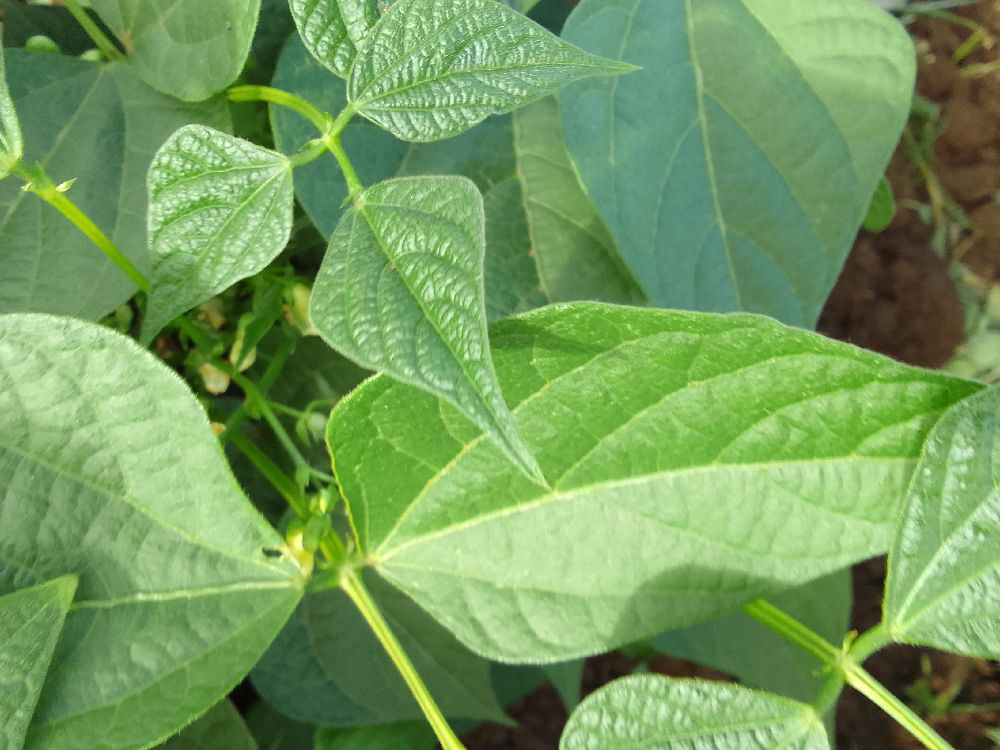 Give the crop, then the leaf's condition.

common bean, healthy
